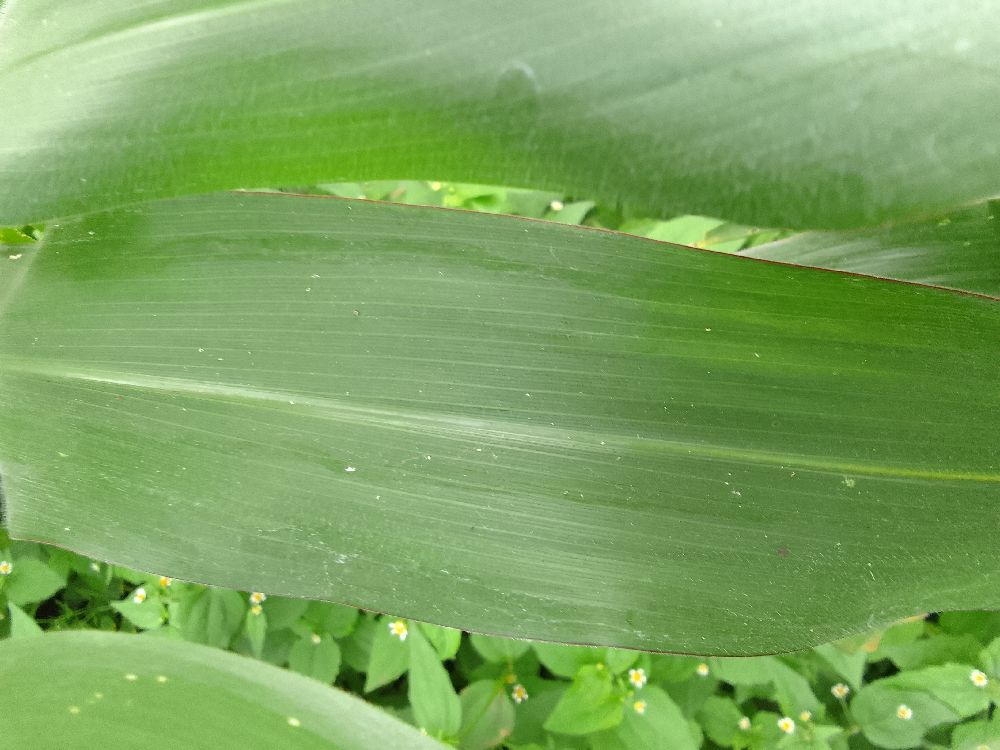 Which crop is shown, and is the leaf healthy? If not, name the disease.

maize, healthy
